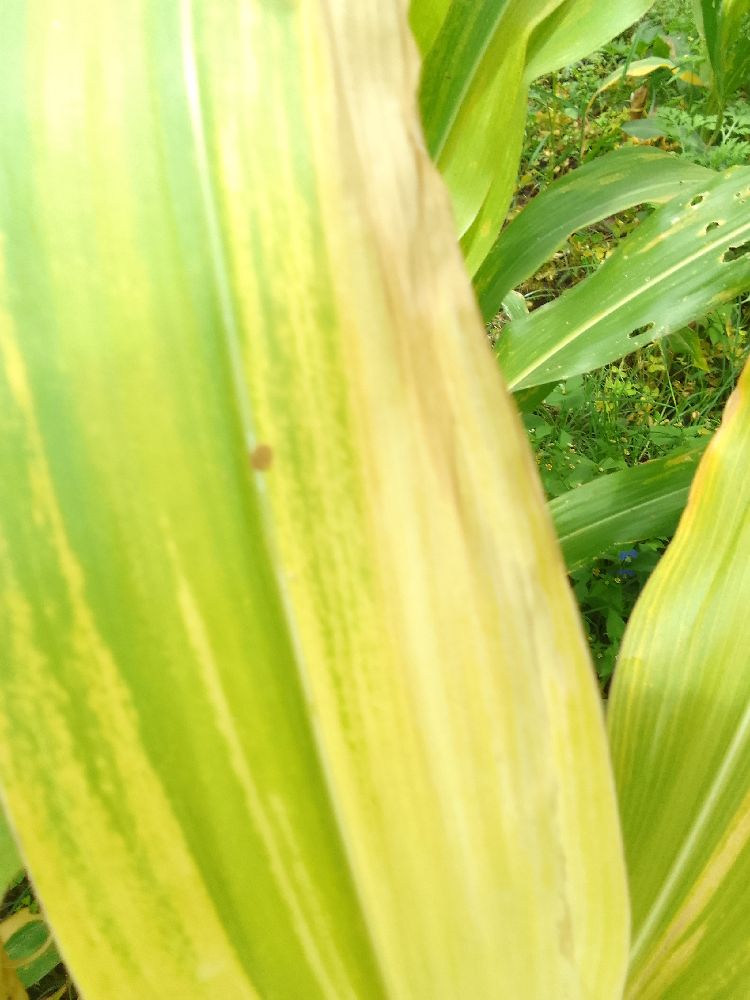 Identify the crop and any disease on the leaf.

maize, maize lethal necrosis
